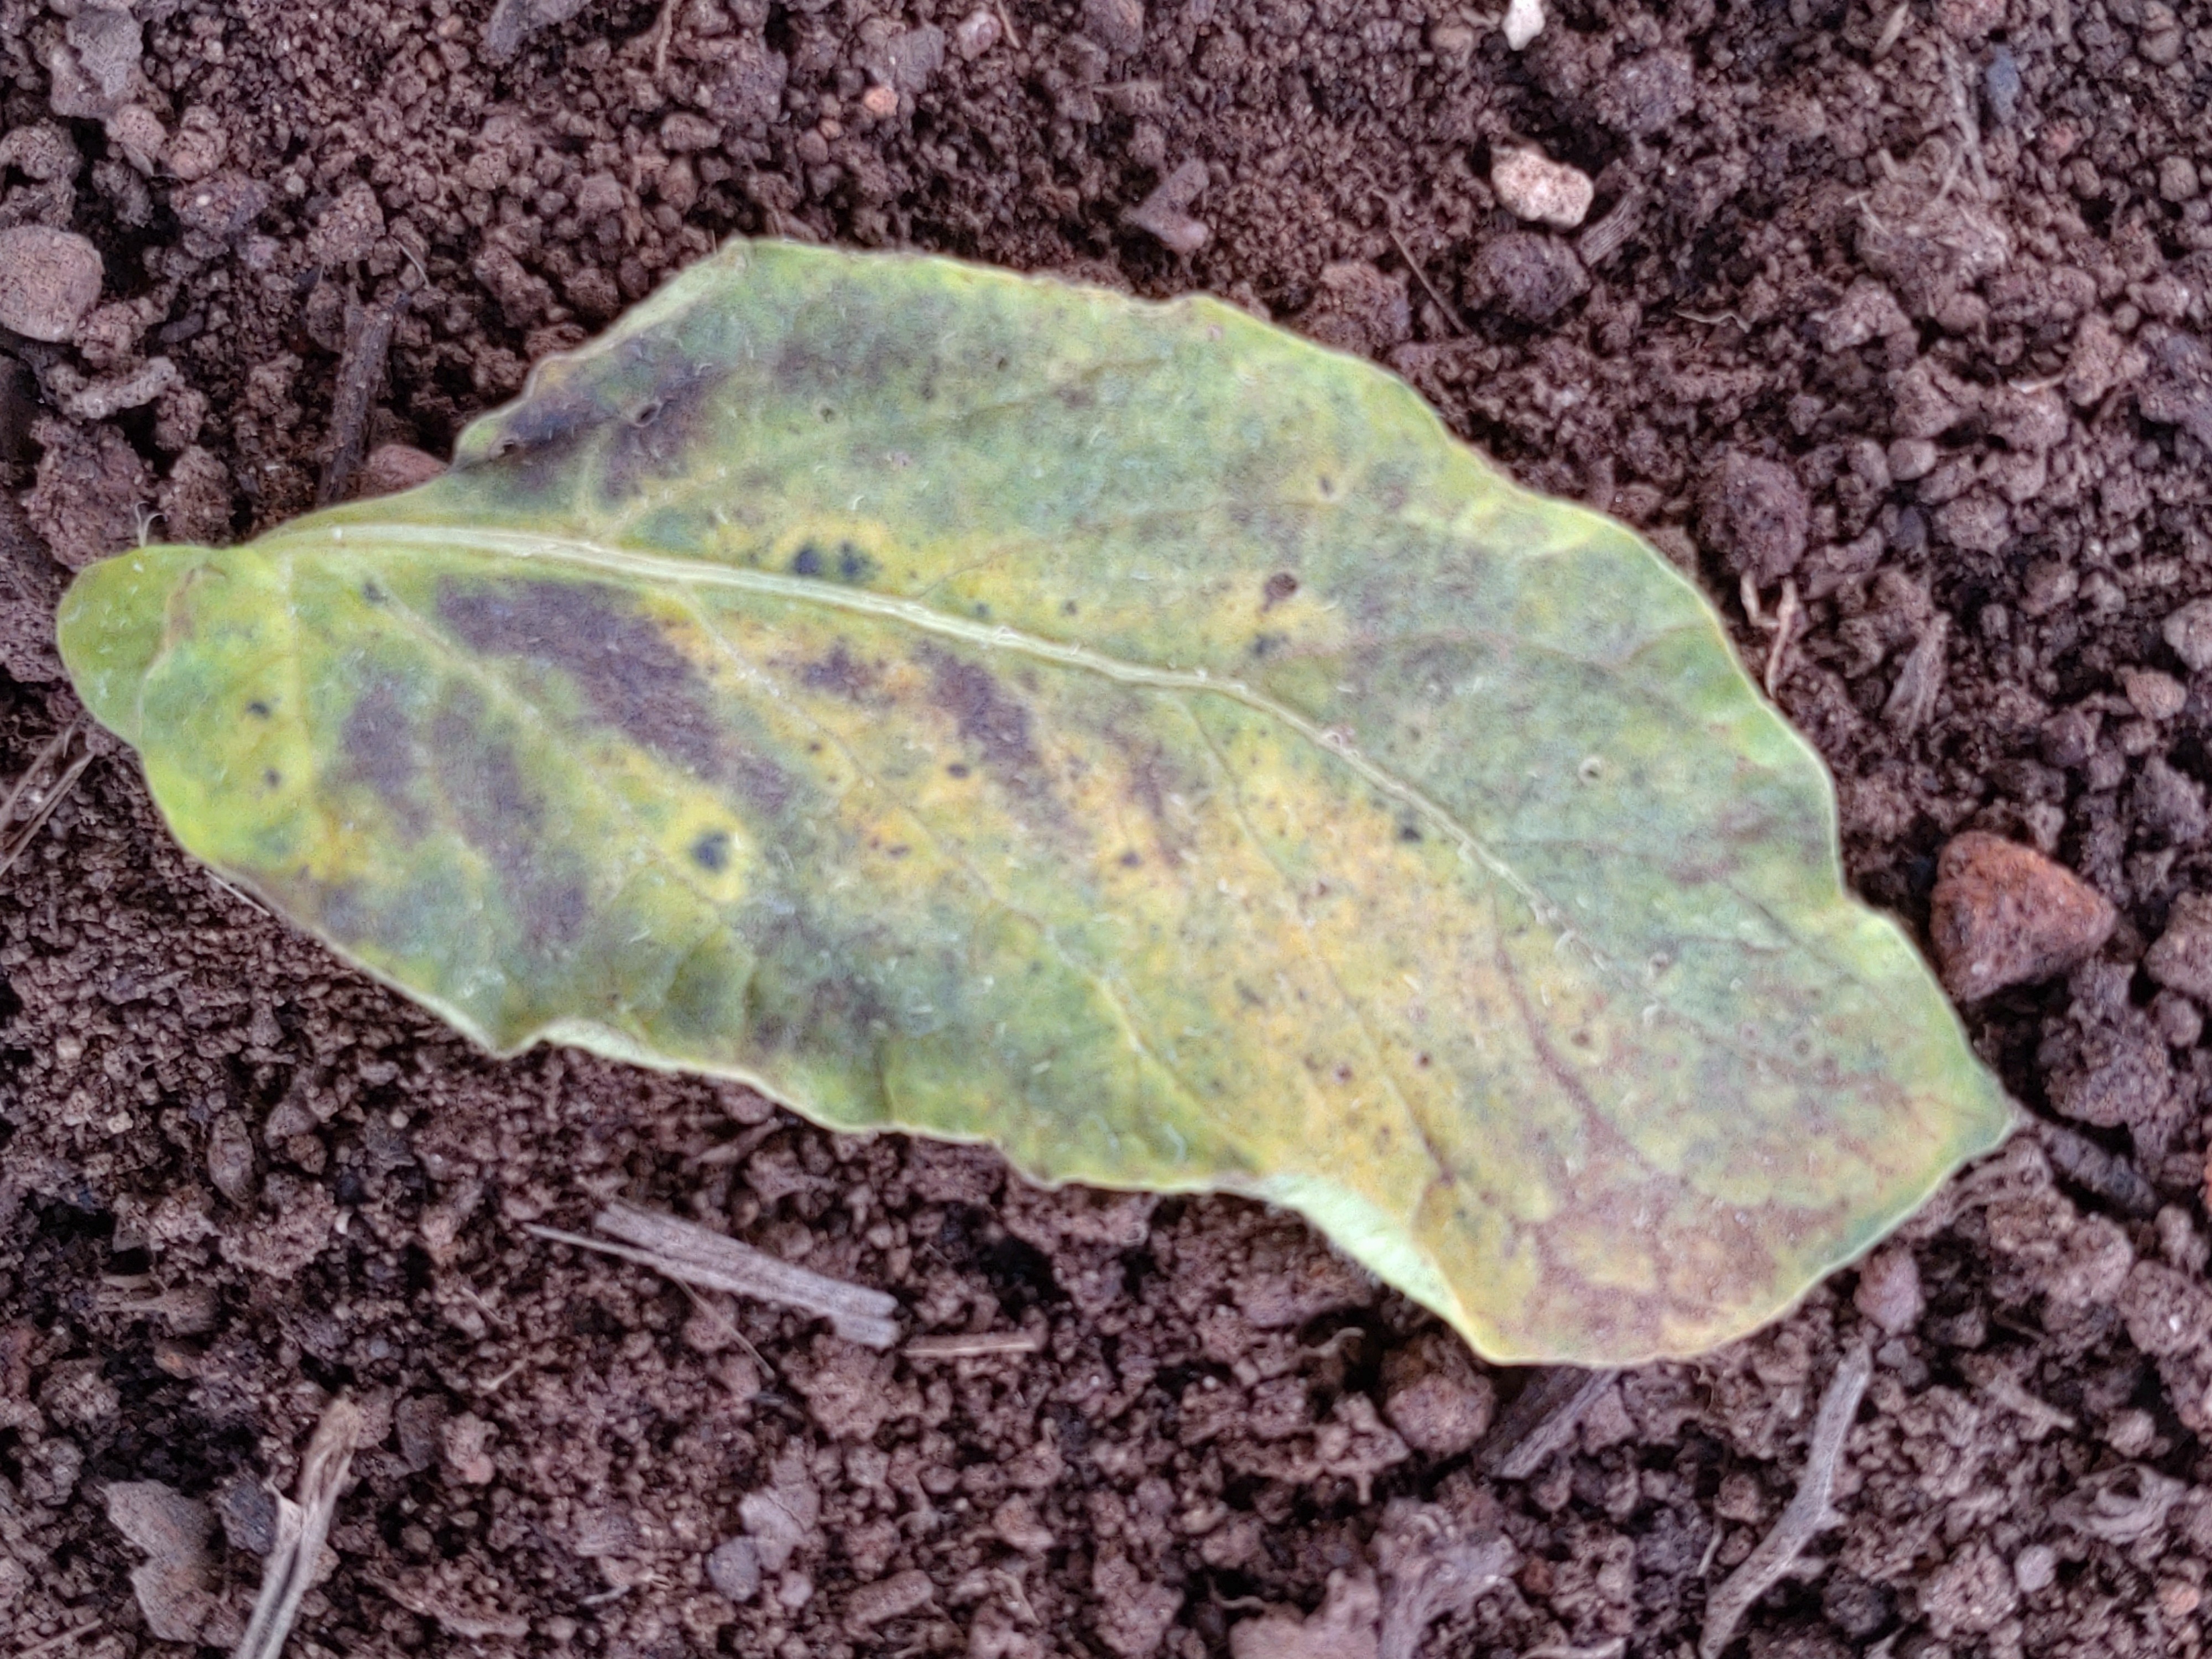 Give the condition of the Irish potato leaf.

late blight
